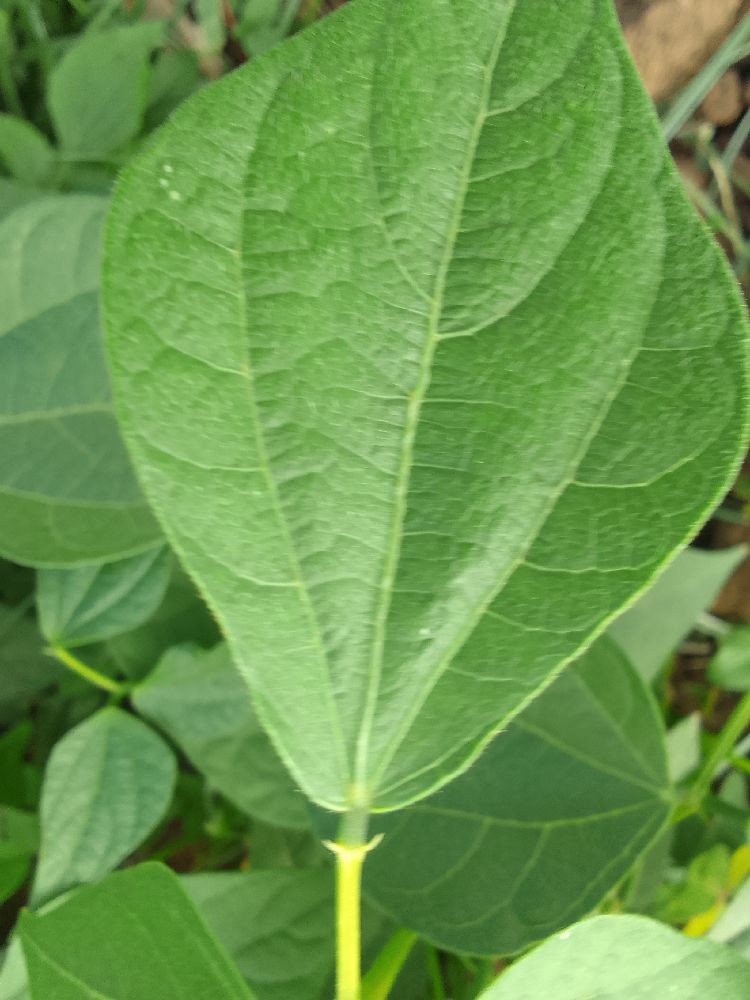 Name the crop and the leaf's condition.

common bean, healthy
